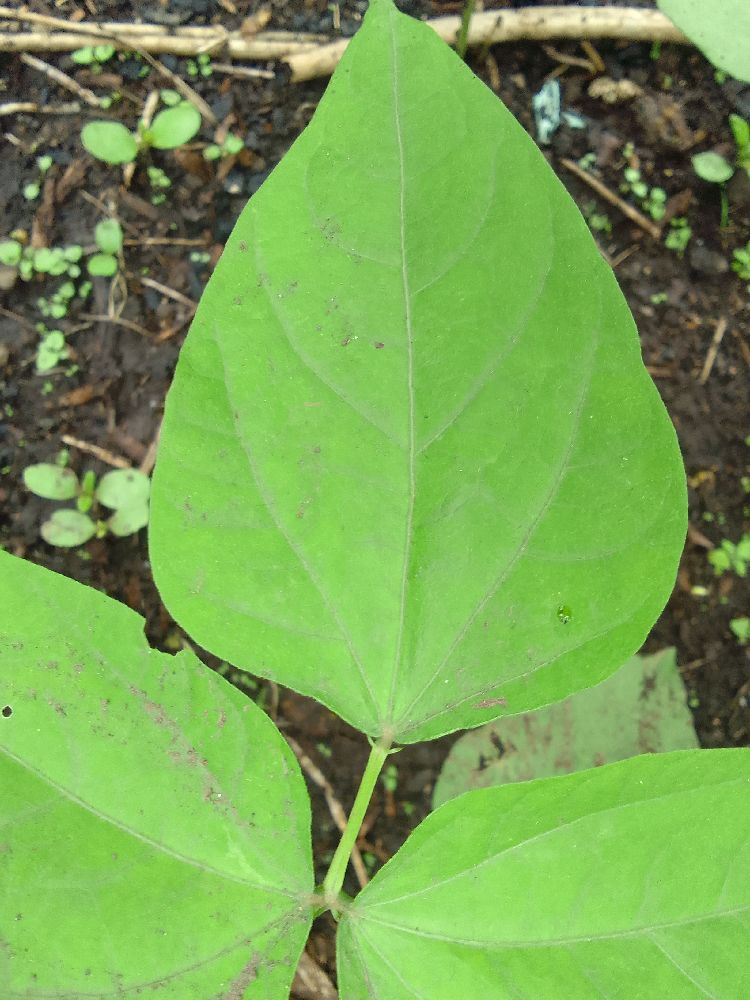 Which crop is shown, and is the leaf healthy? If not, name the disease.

common bean, healthy
